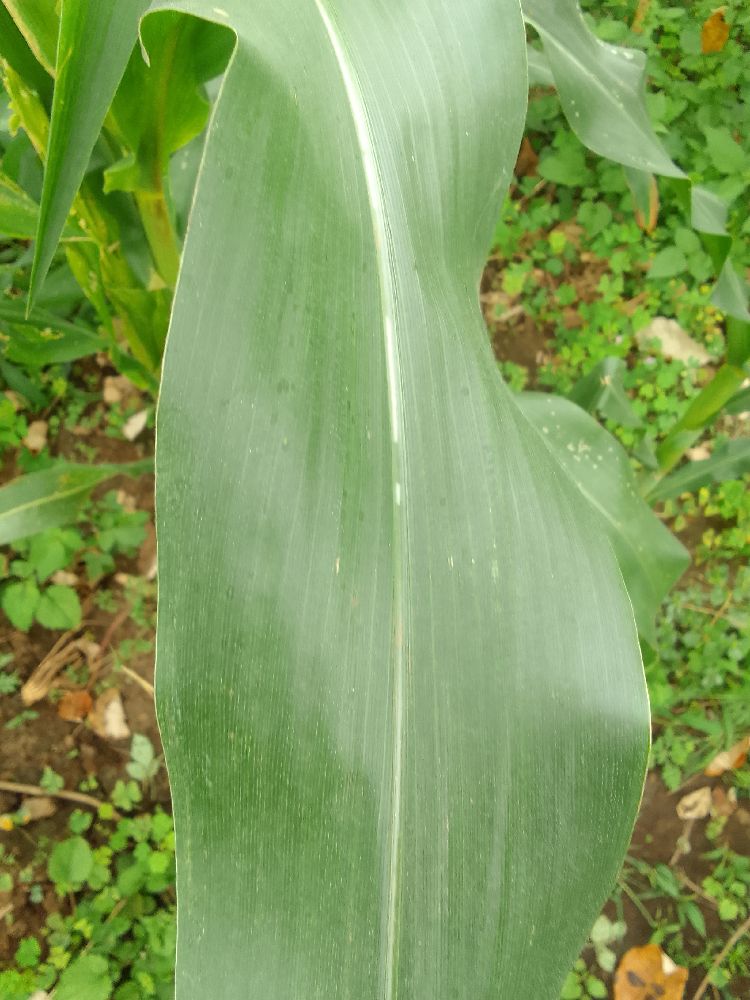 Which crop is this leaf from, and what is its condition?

maize, healthy
